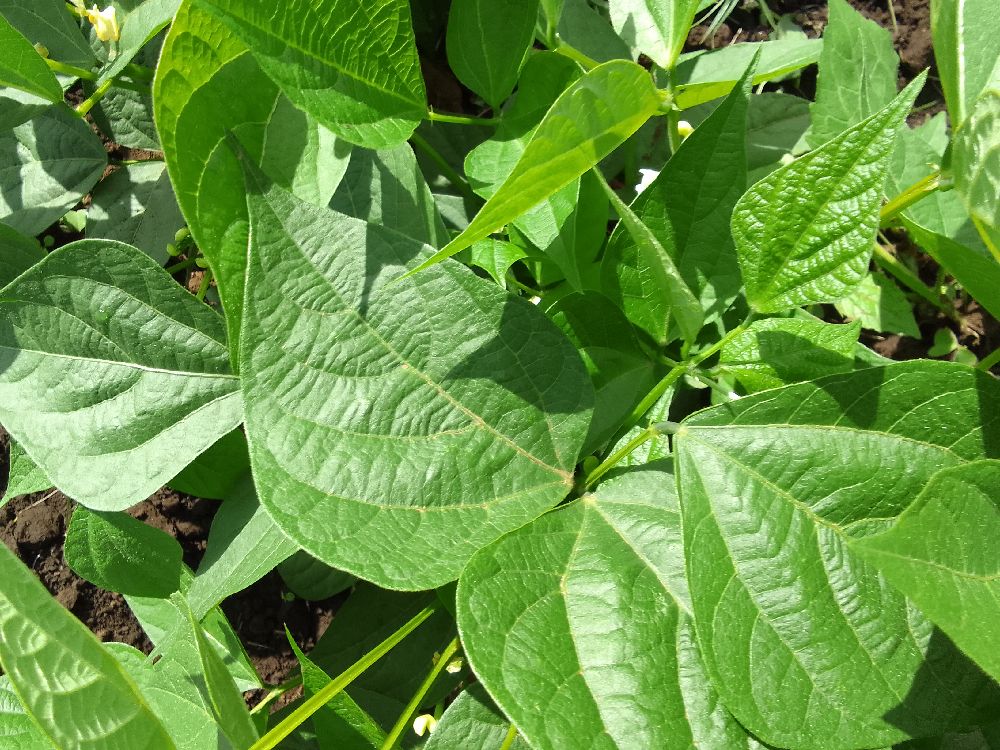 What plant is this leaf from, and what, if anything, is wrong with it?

common bean, healthy
